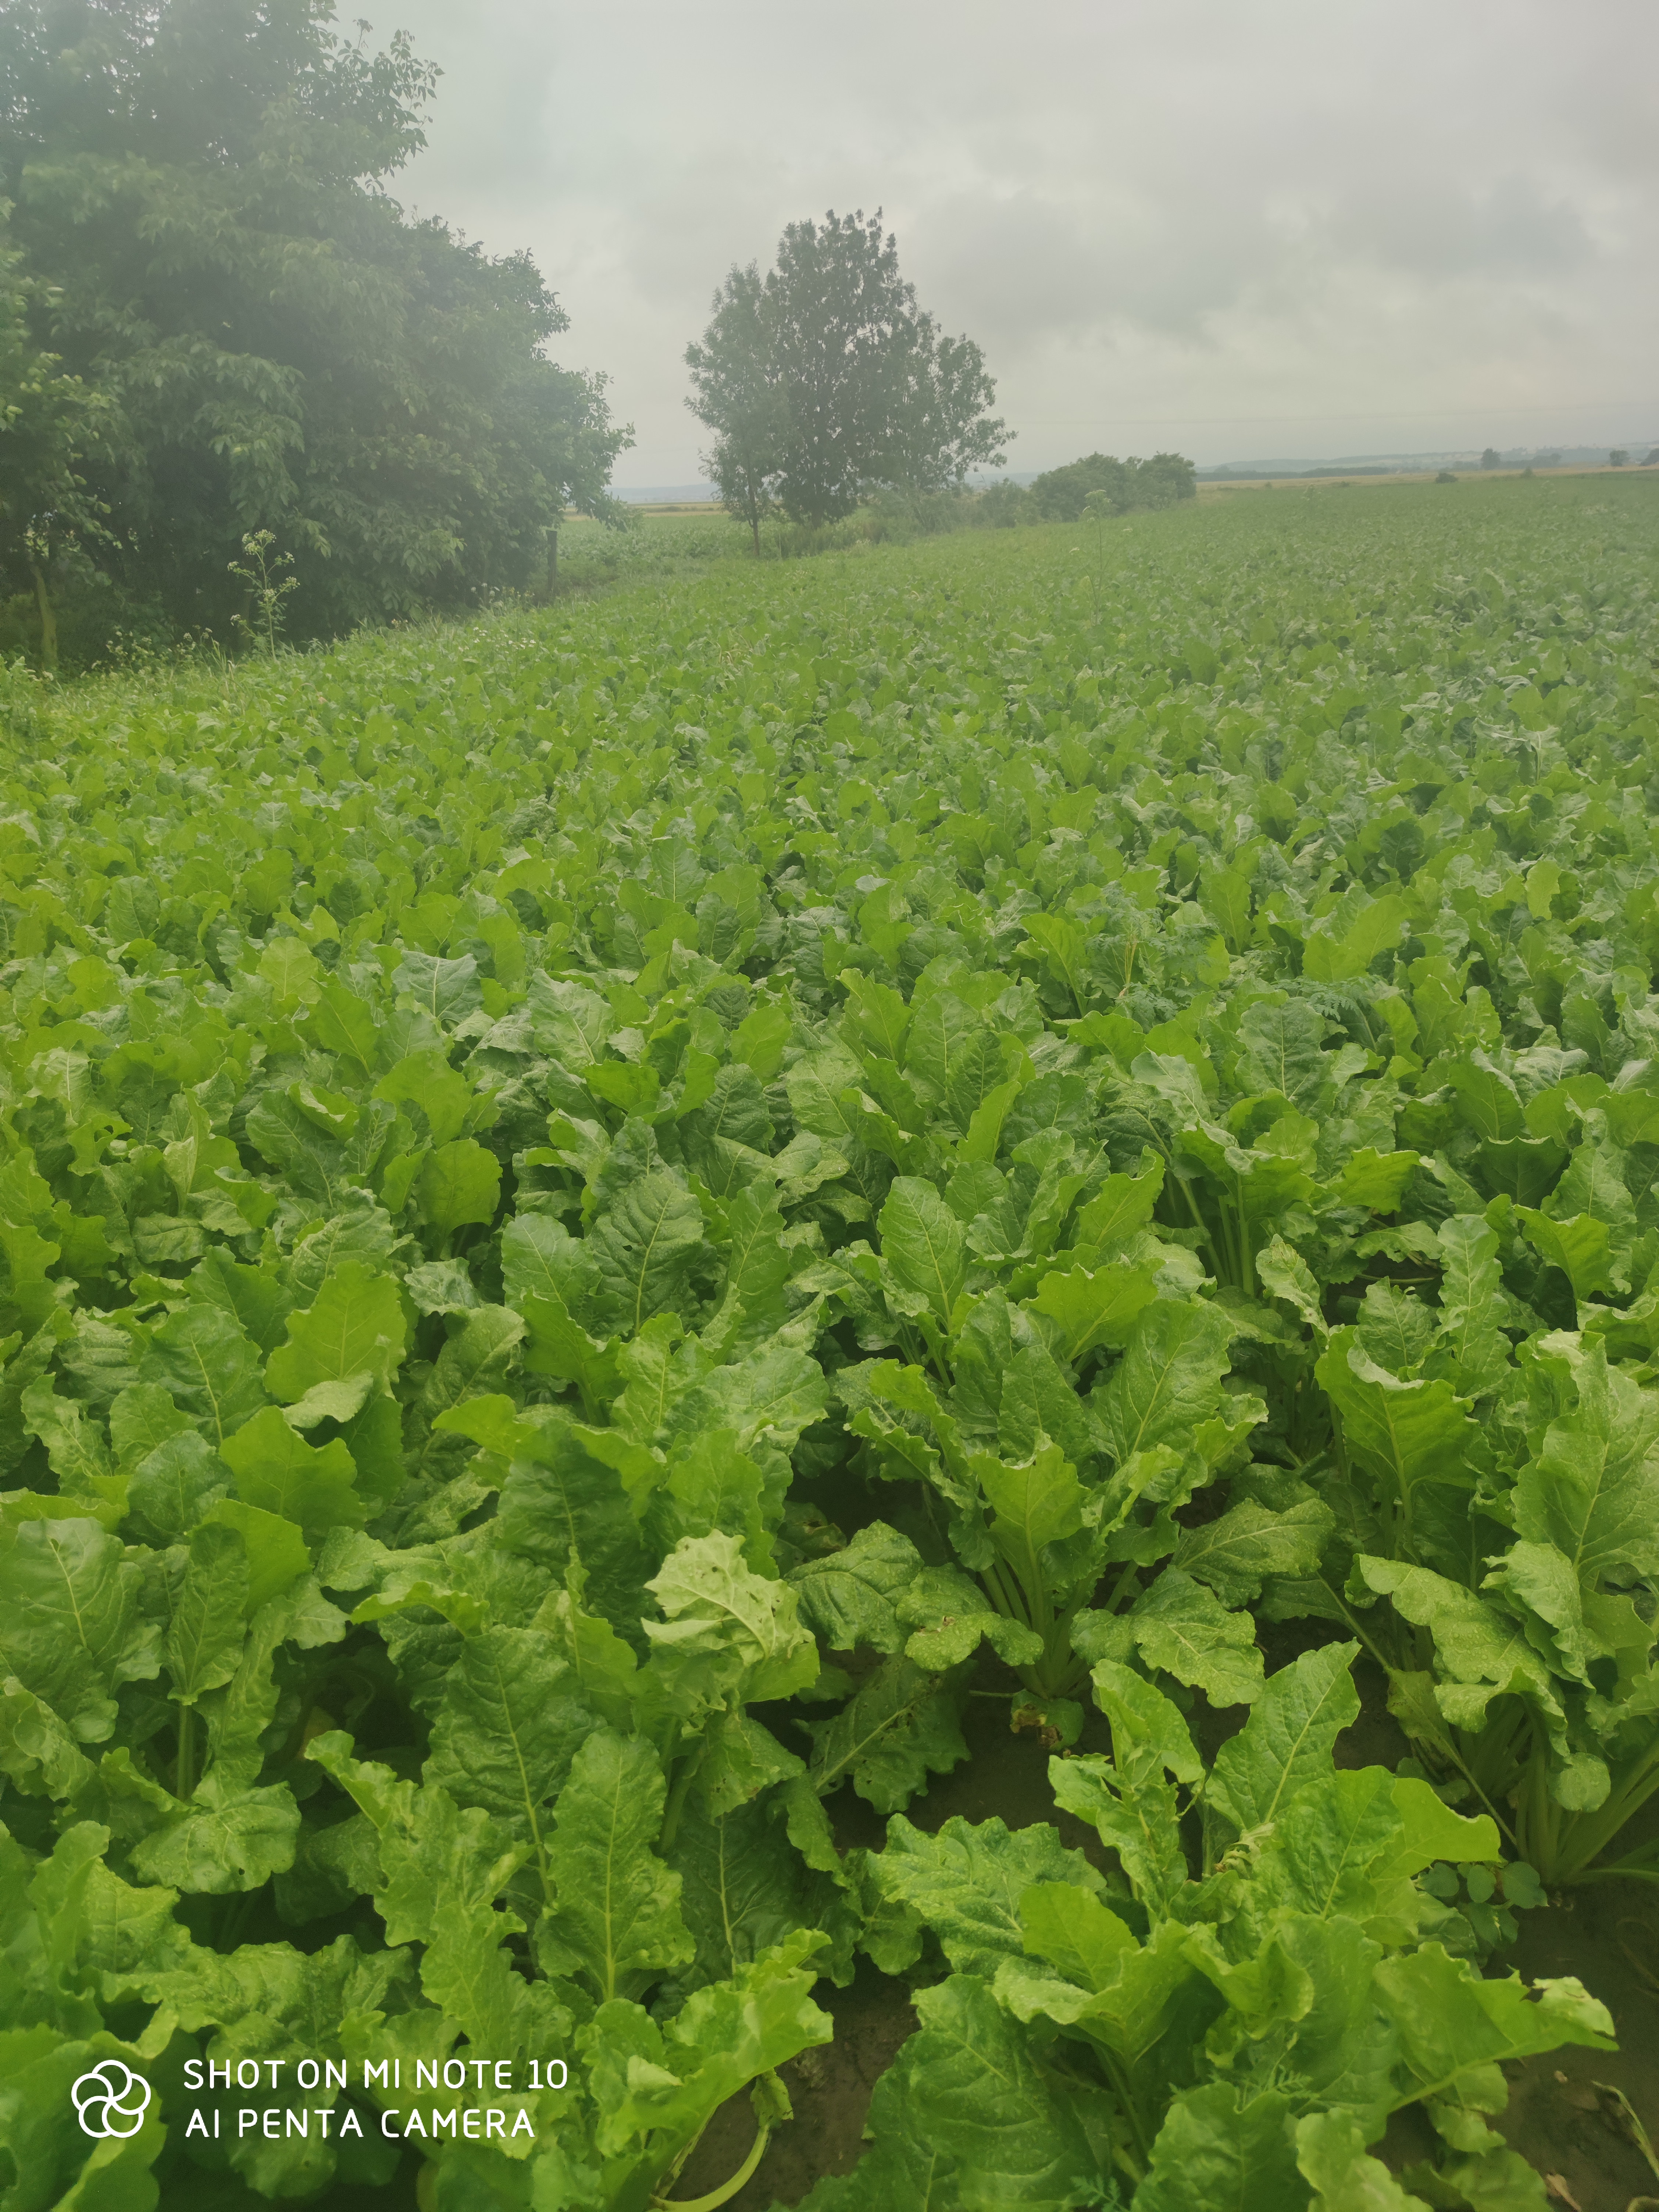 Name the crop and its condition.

beet, unaffected
